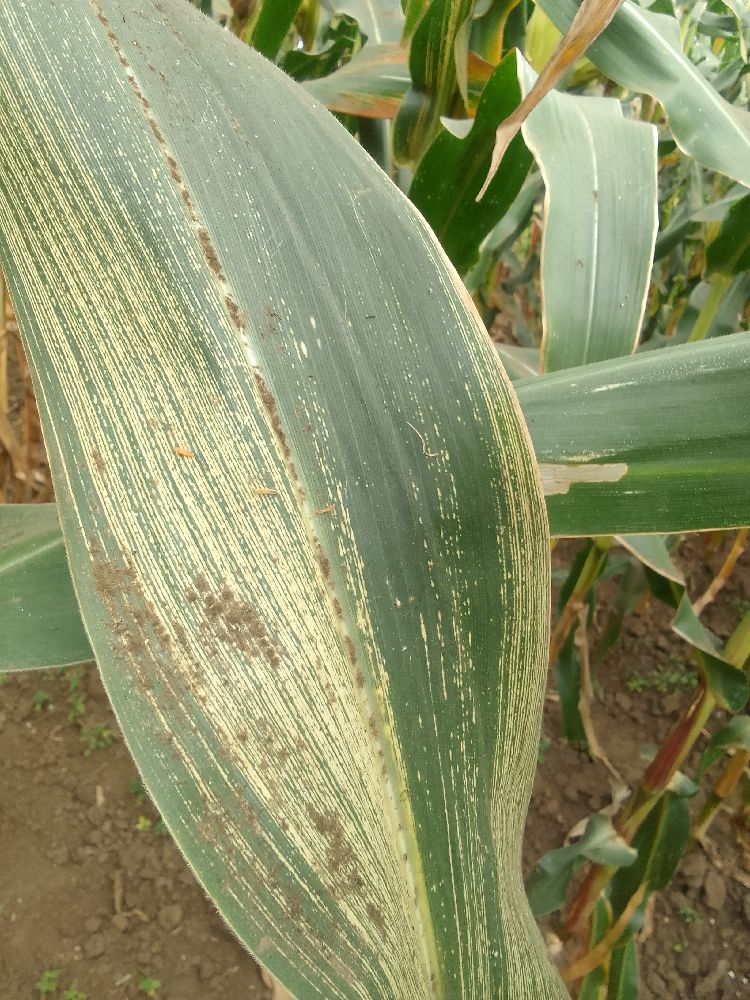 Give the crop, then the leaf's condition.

maize, maize streak virus
